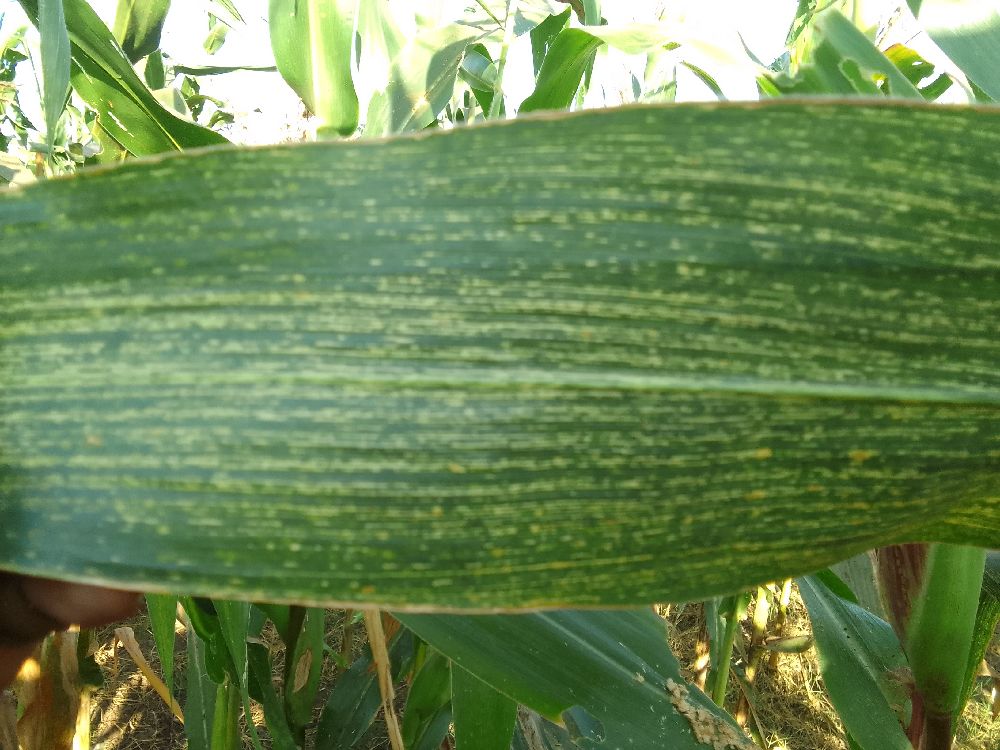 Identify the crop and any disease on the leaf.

maize, maize streak virus
